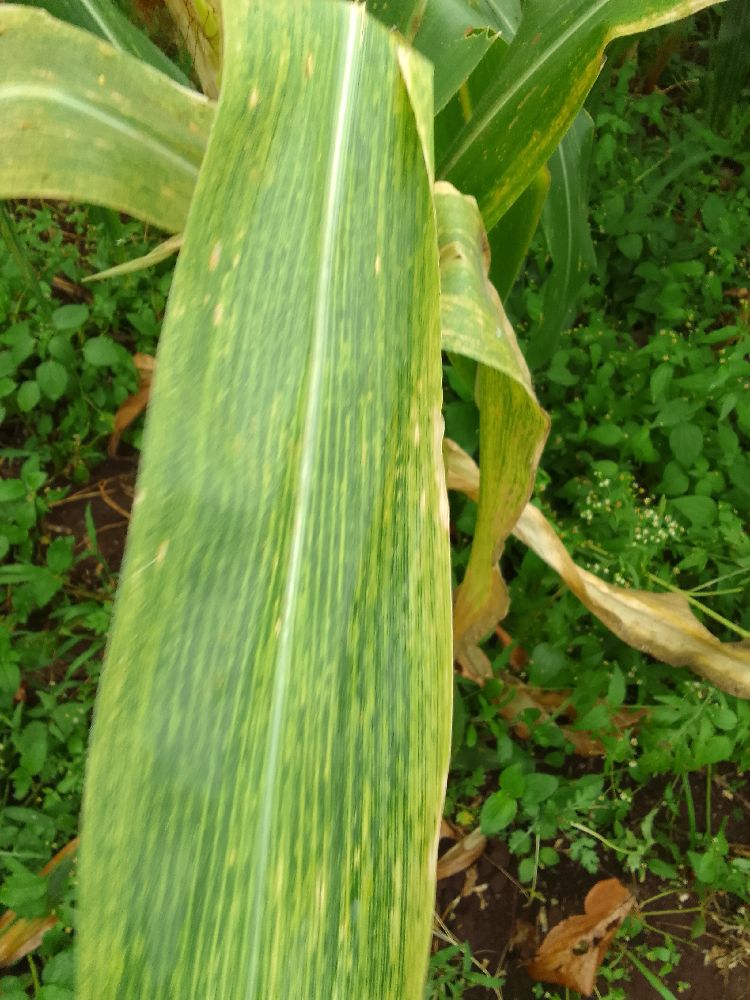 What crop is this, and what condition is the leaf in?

maize, maize lethal necrosis
